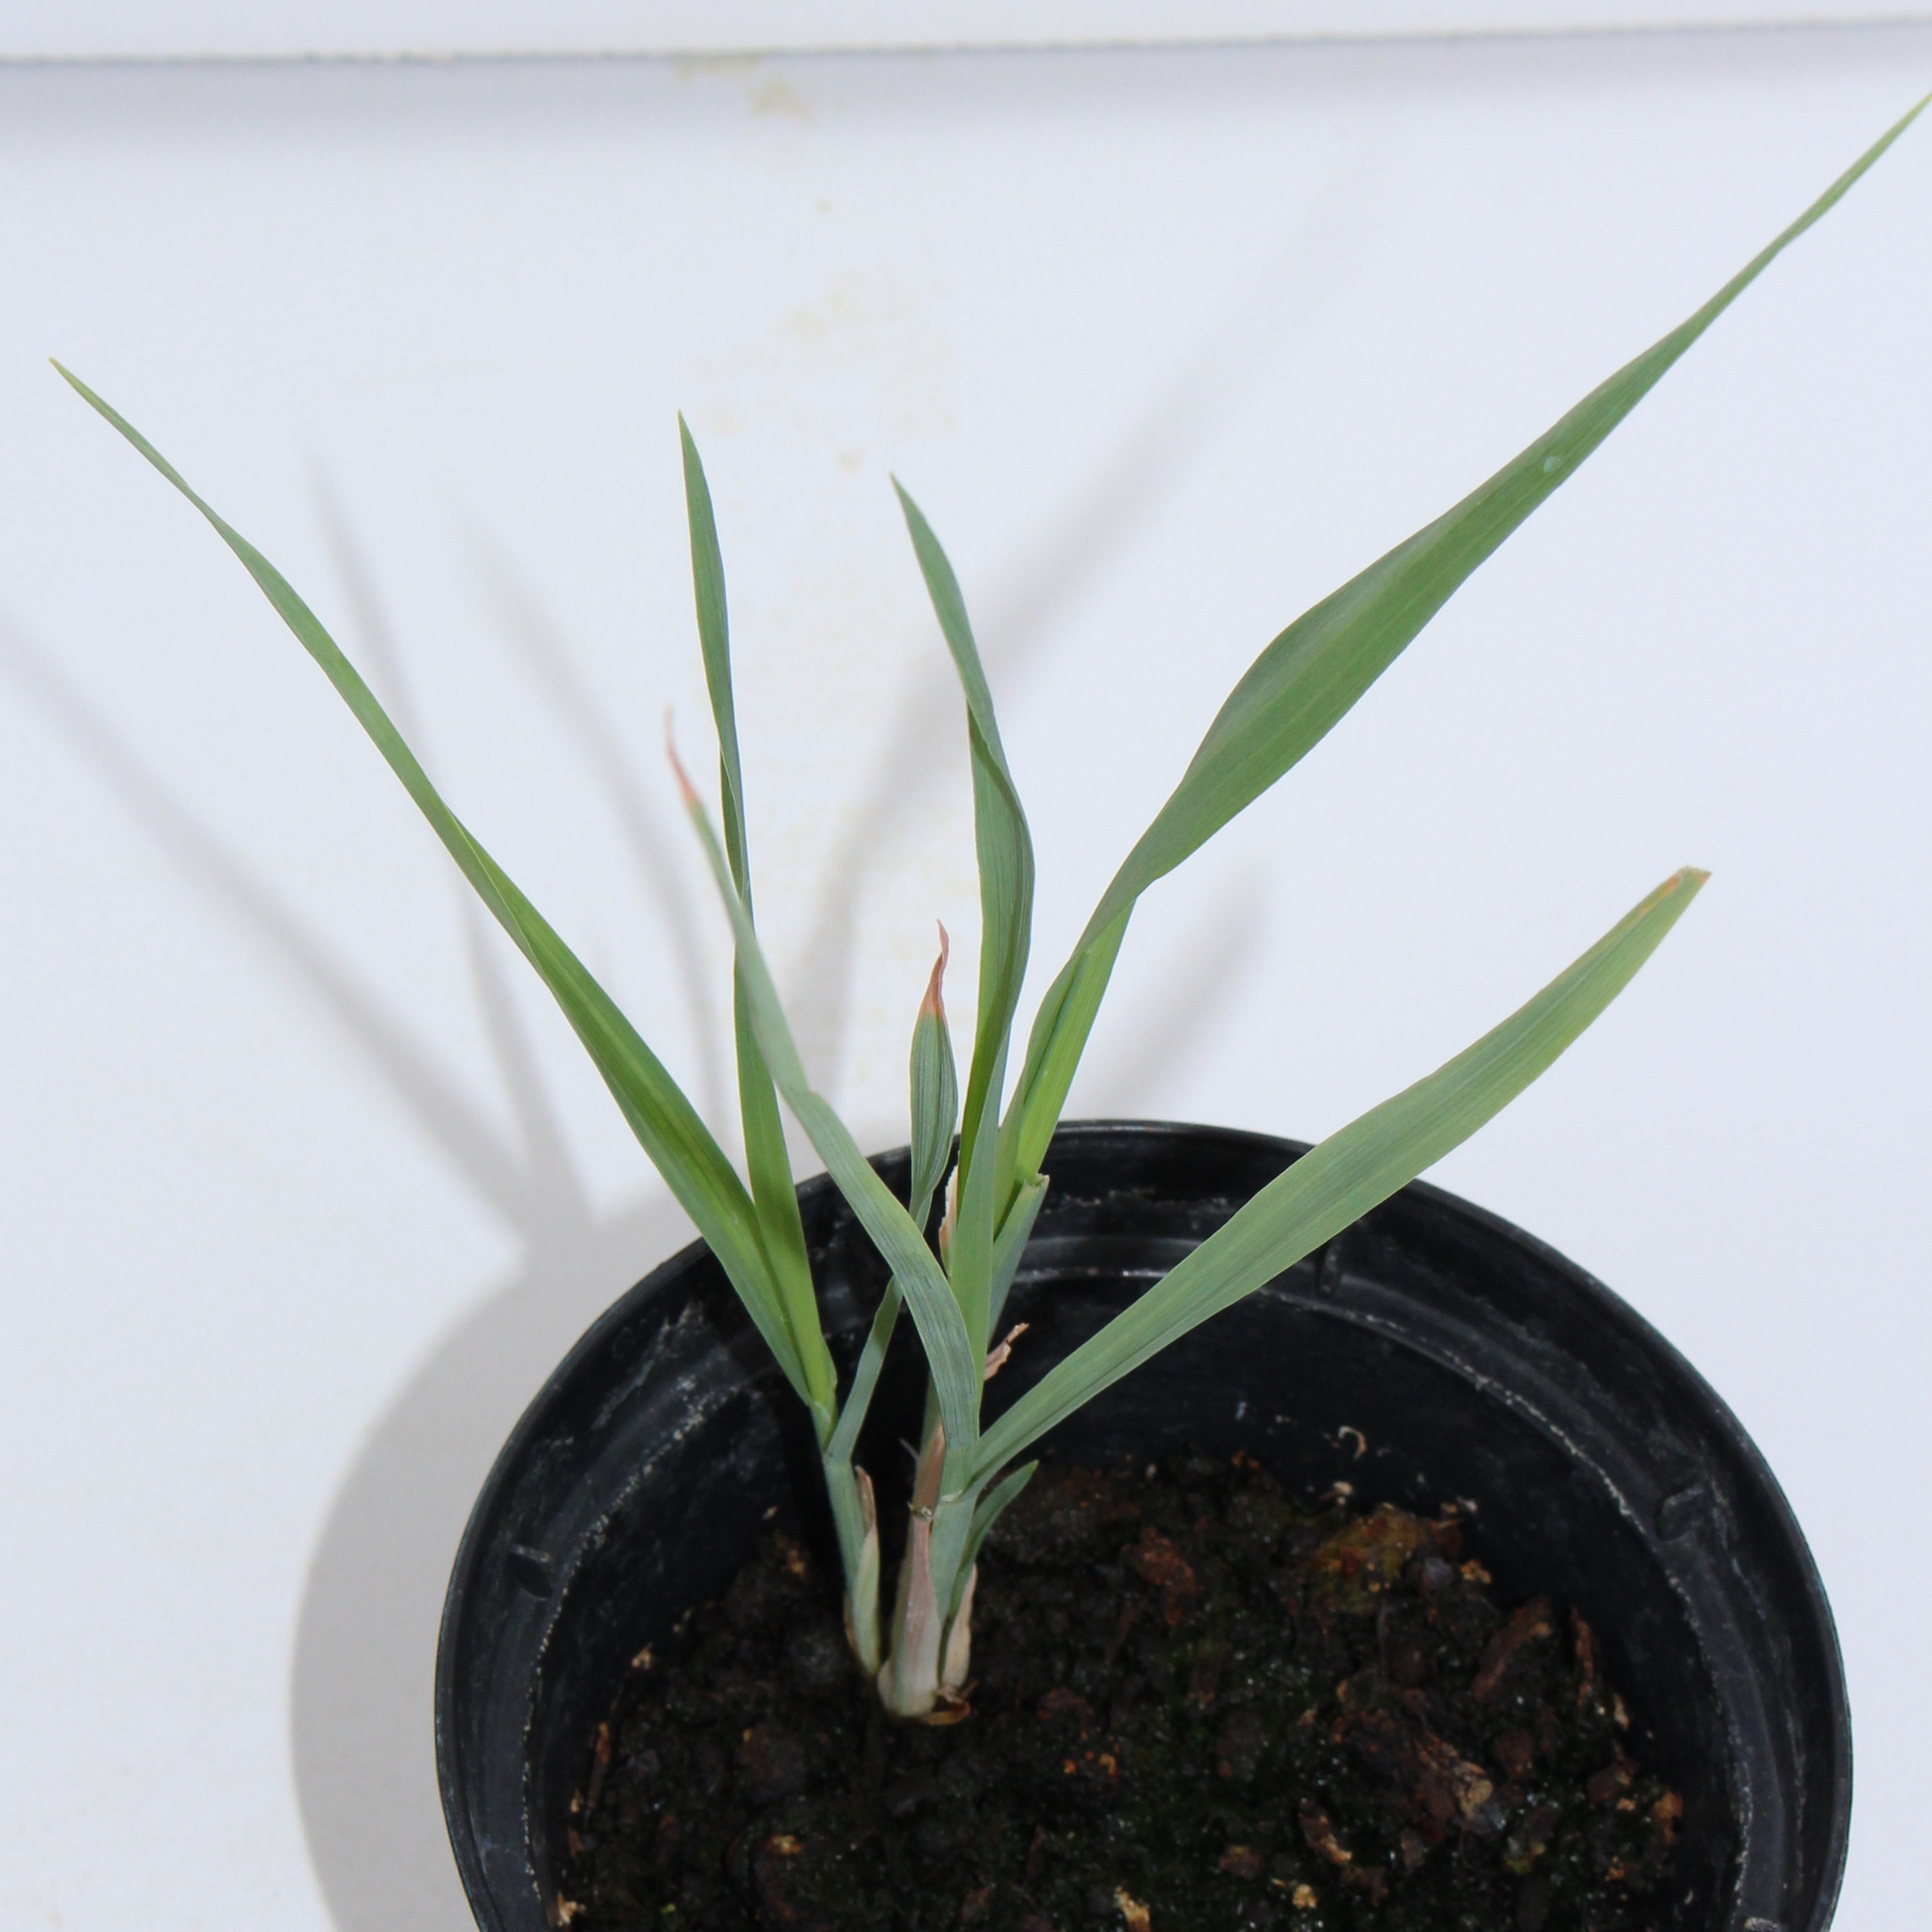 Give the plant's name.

Avena sterilis
